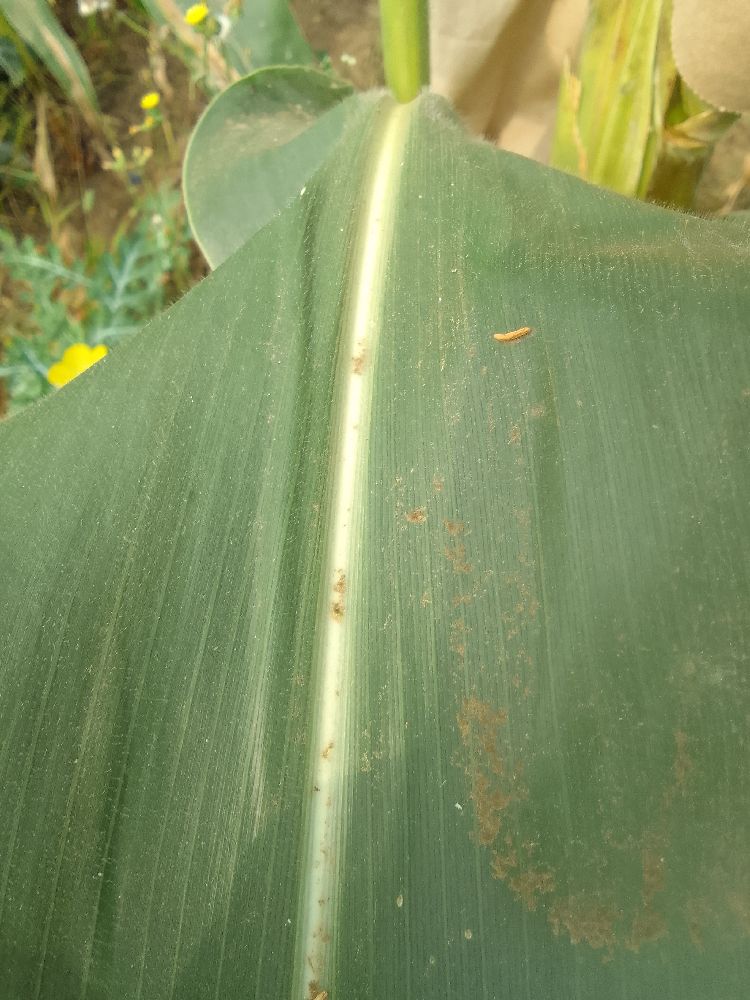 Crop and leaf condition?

maize, healthy
